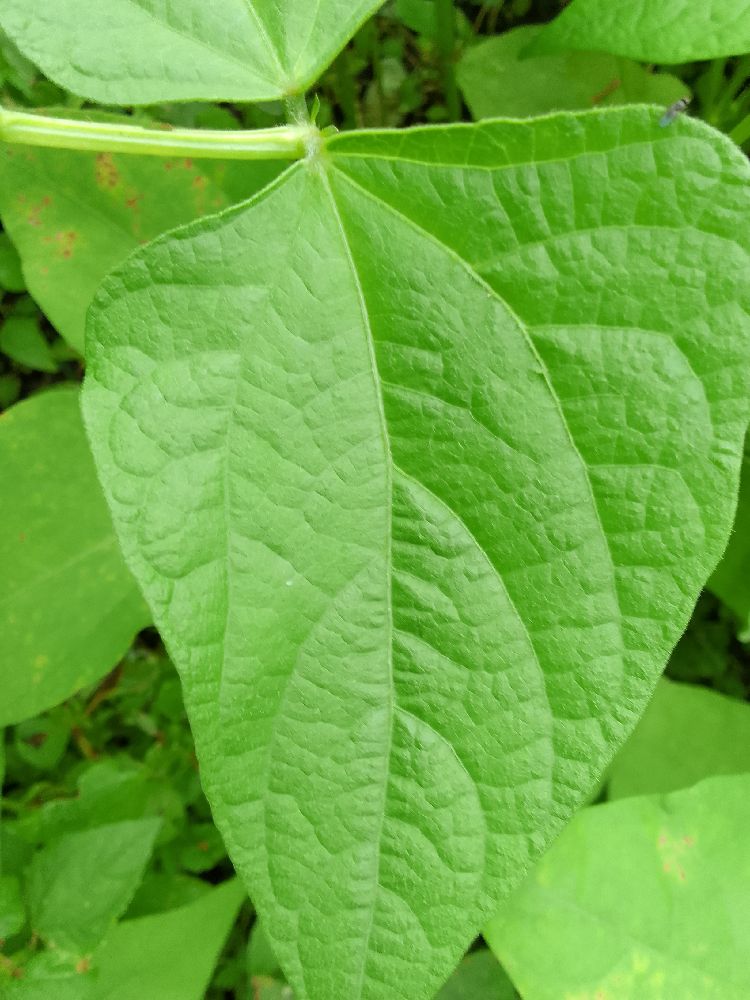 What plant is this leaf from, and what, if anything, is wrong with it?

common bean, healthy
